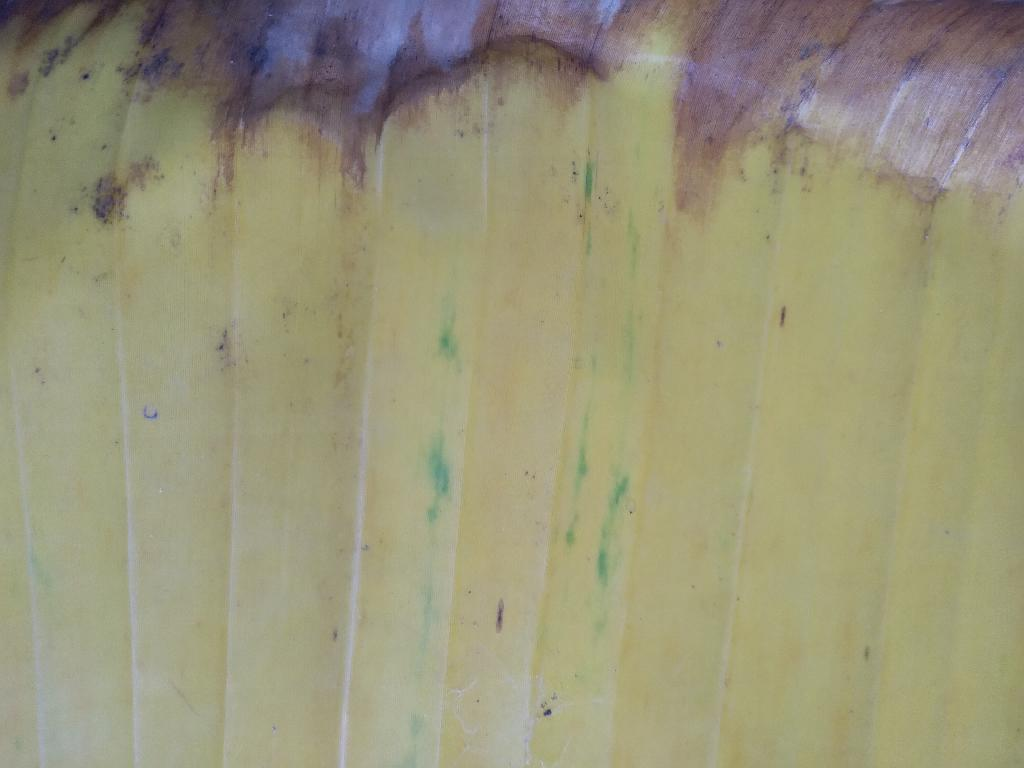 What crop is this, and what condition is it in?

banana, fusarium wilt race 1
